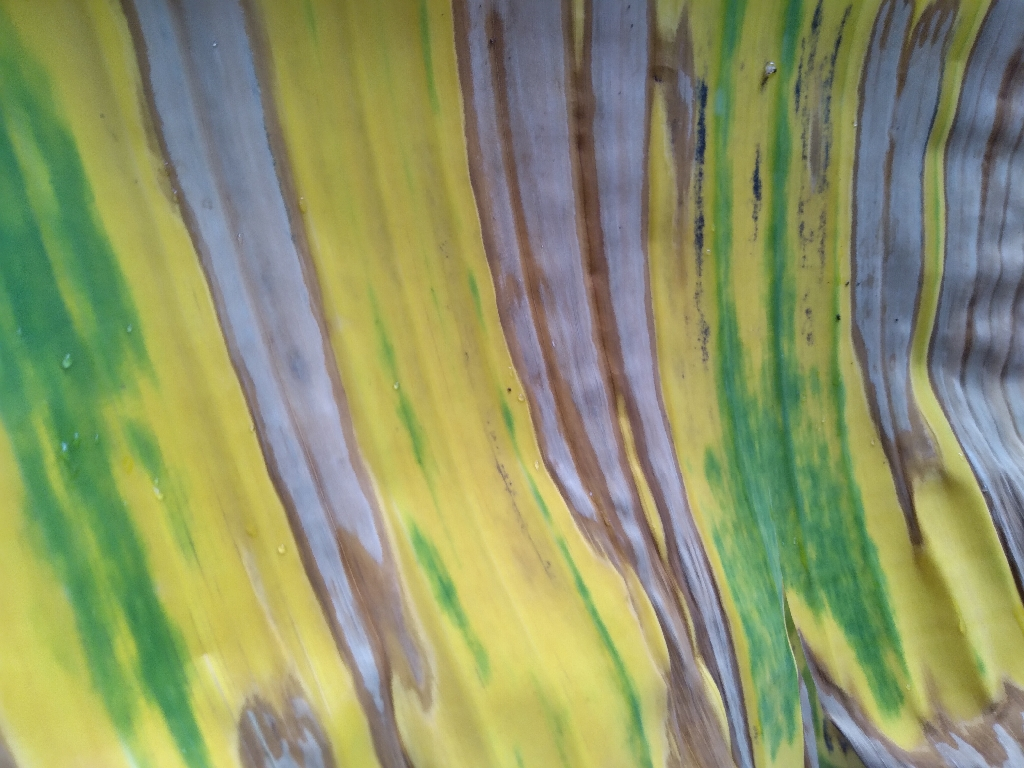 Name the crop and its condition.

banana, fusarium wilt race 1
